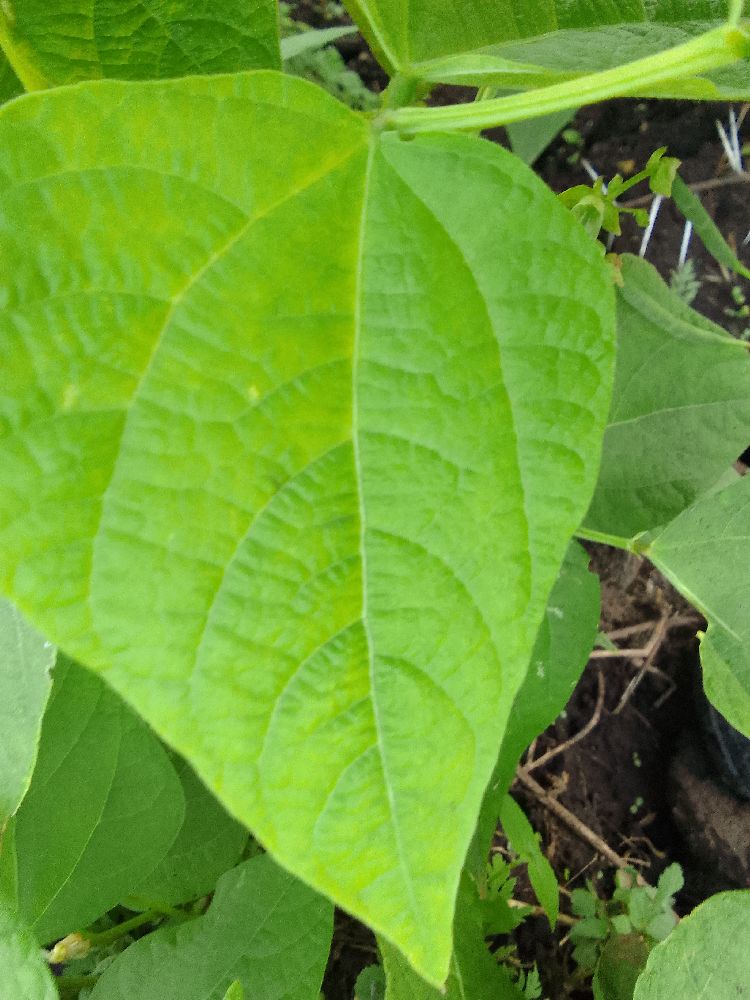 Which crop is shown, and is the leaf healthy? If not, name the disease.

common bean, healthy
